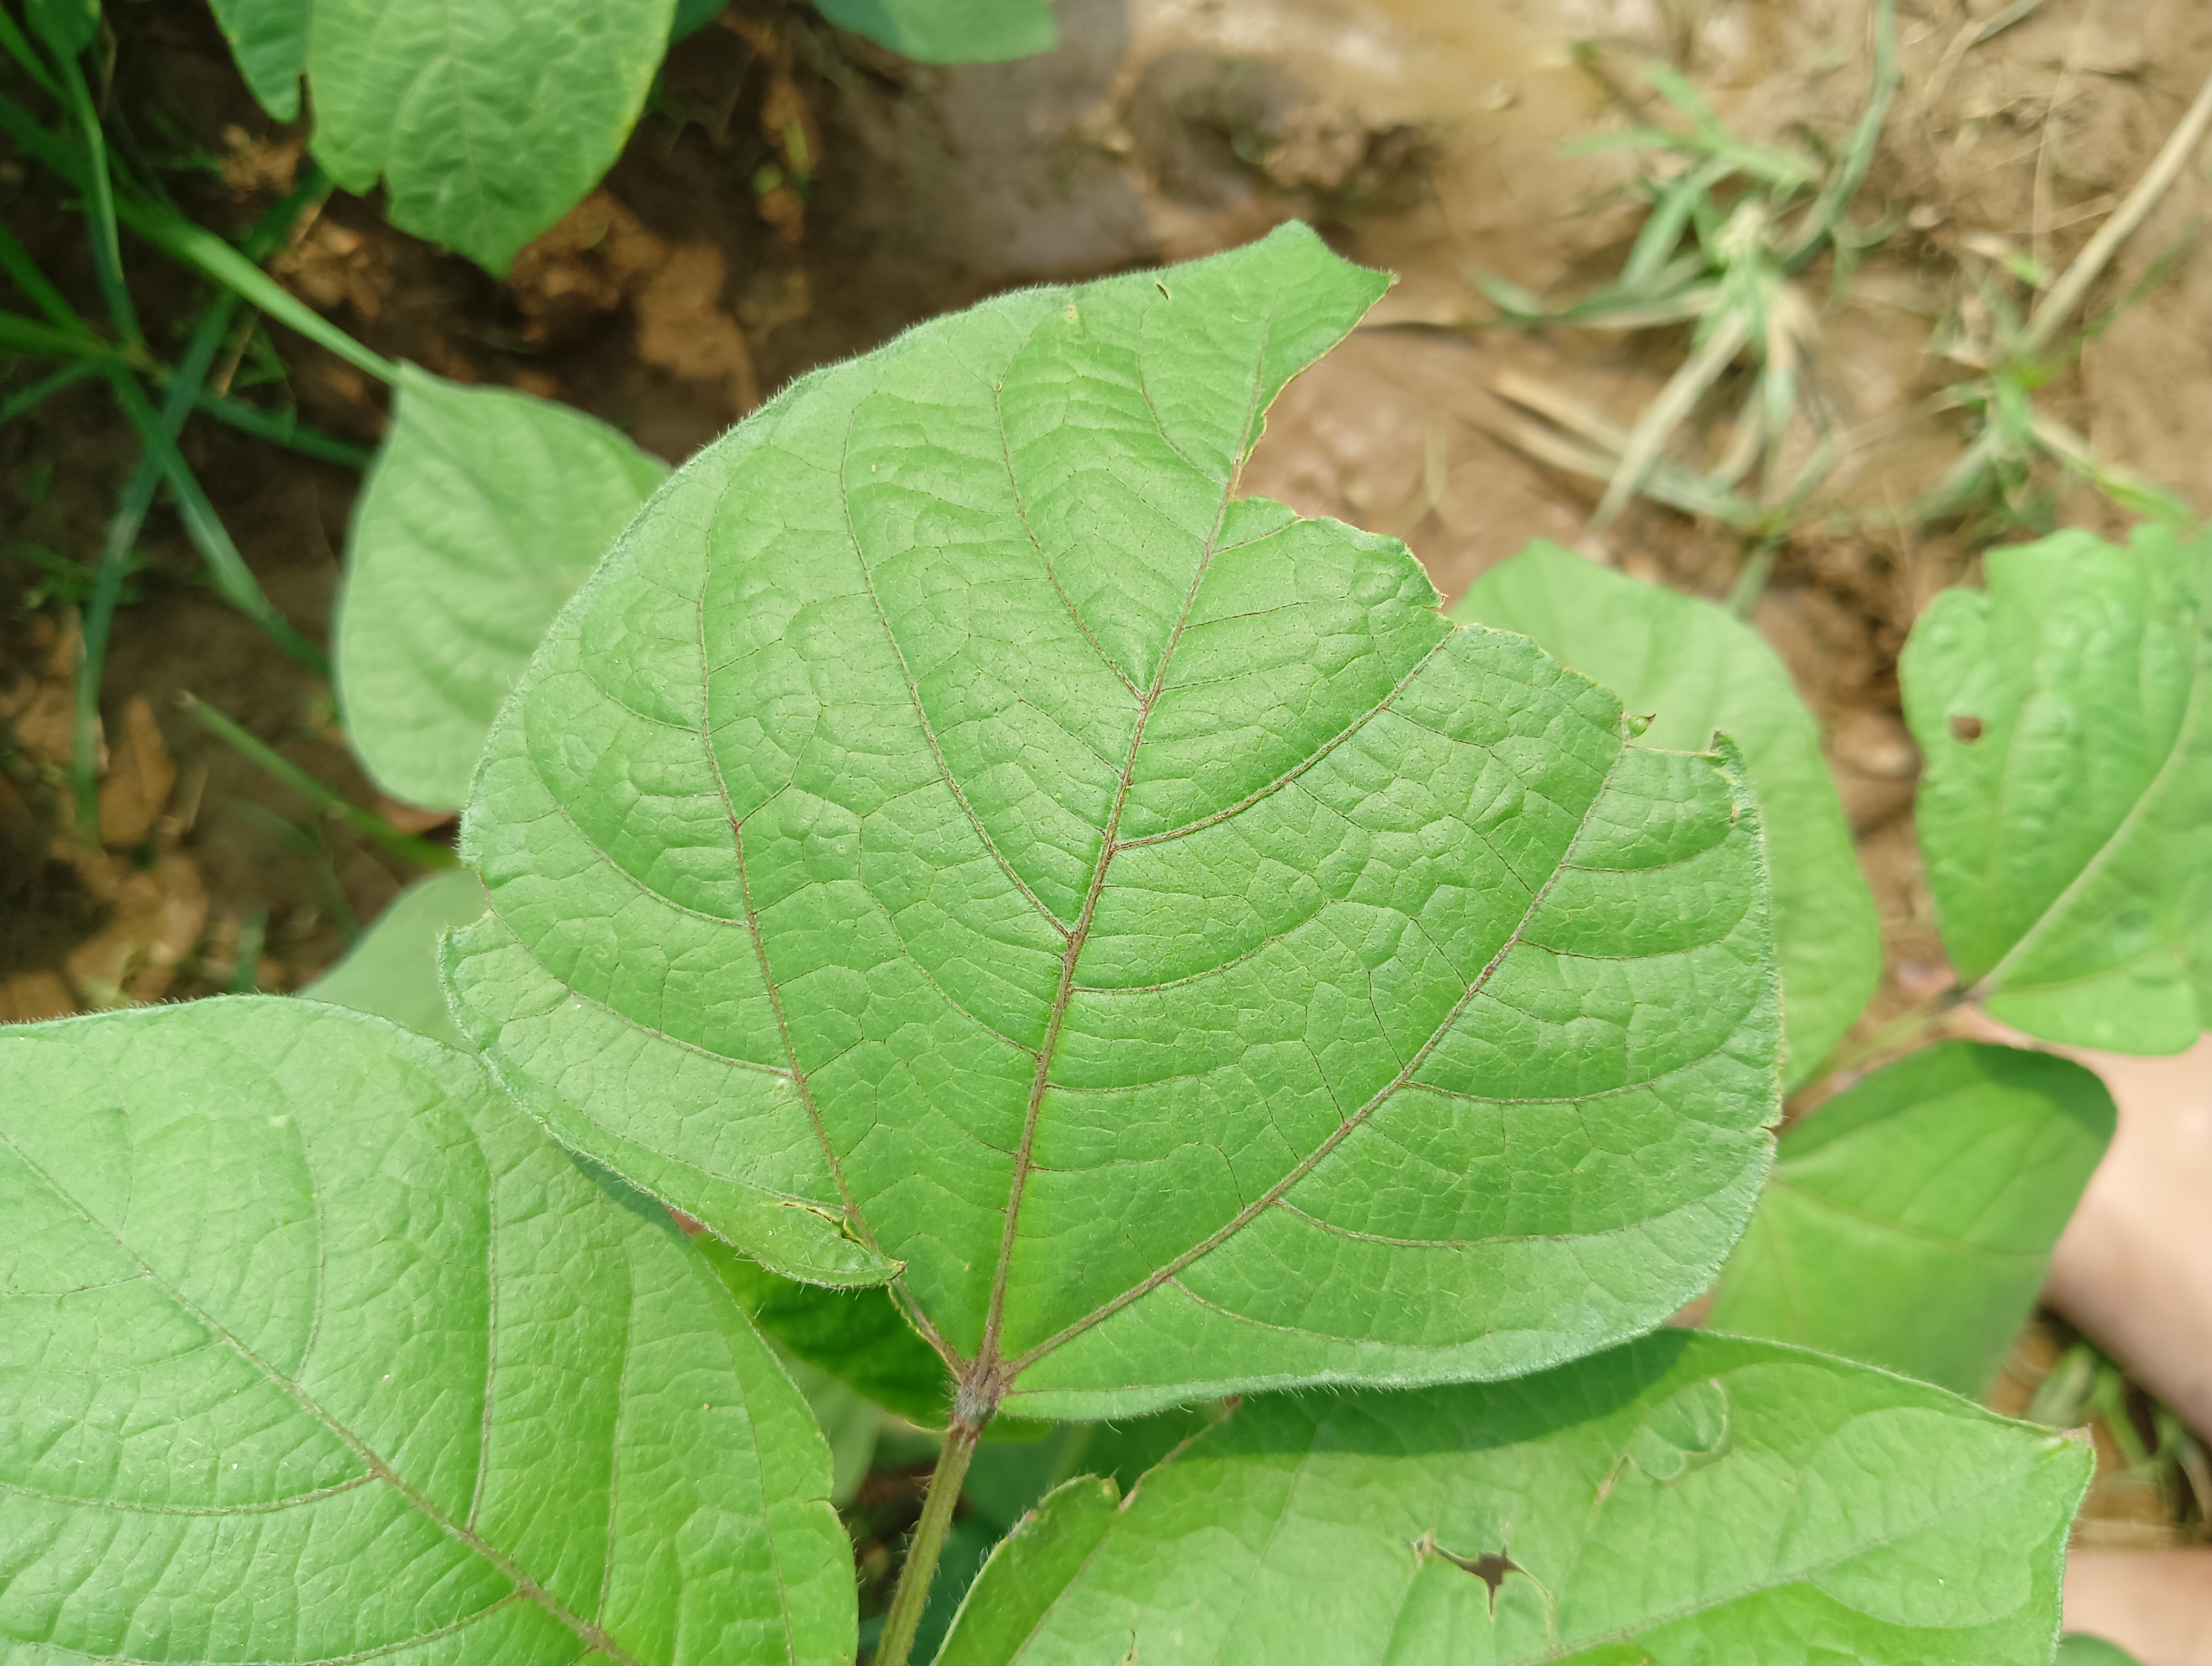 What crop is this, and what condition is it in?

mungbean, healthy
